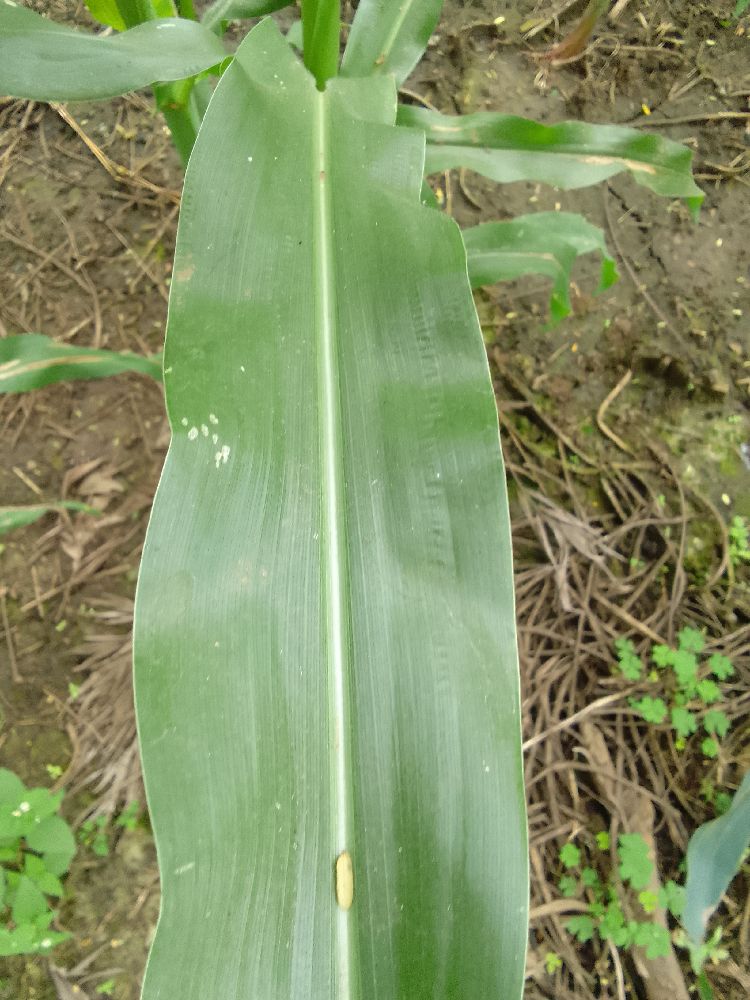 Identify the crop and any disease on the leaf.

maize, healthy
